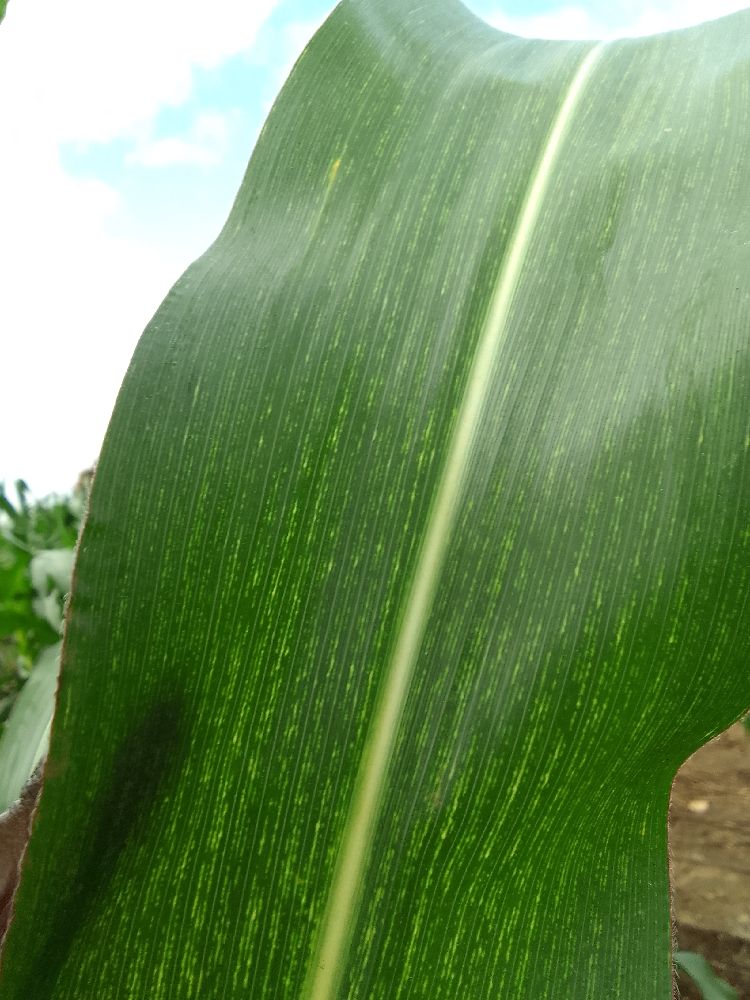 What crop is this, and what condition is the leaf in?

maize, maize streak virus
